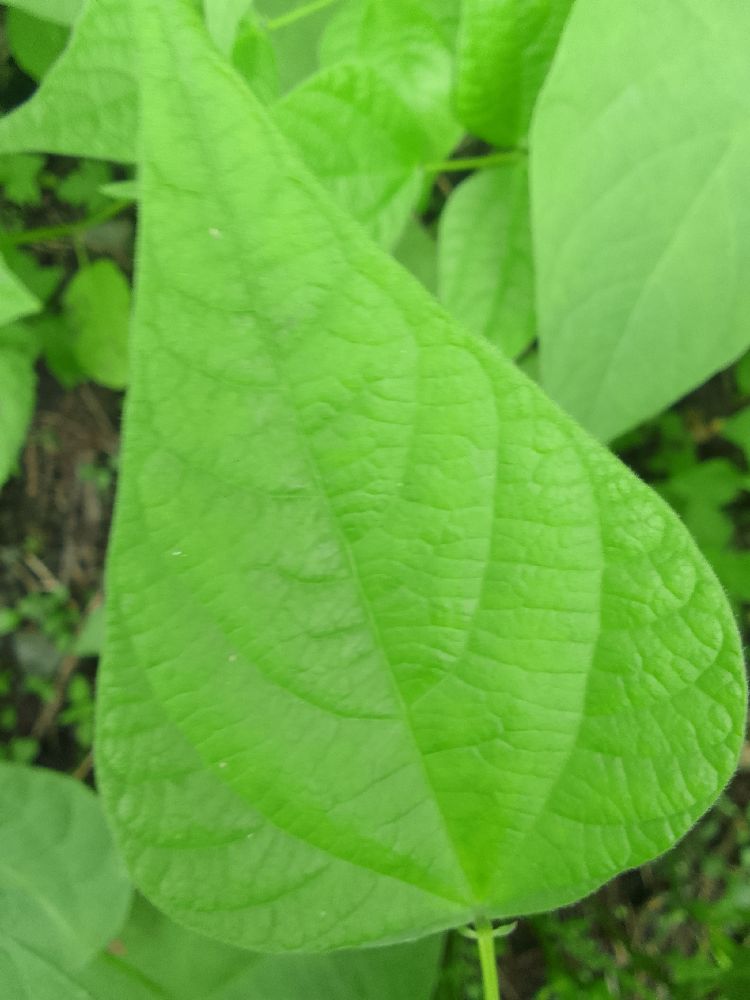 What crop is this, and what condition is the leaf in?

common bean, healthy
